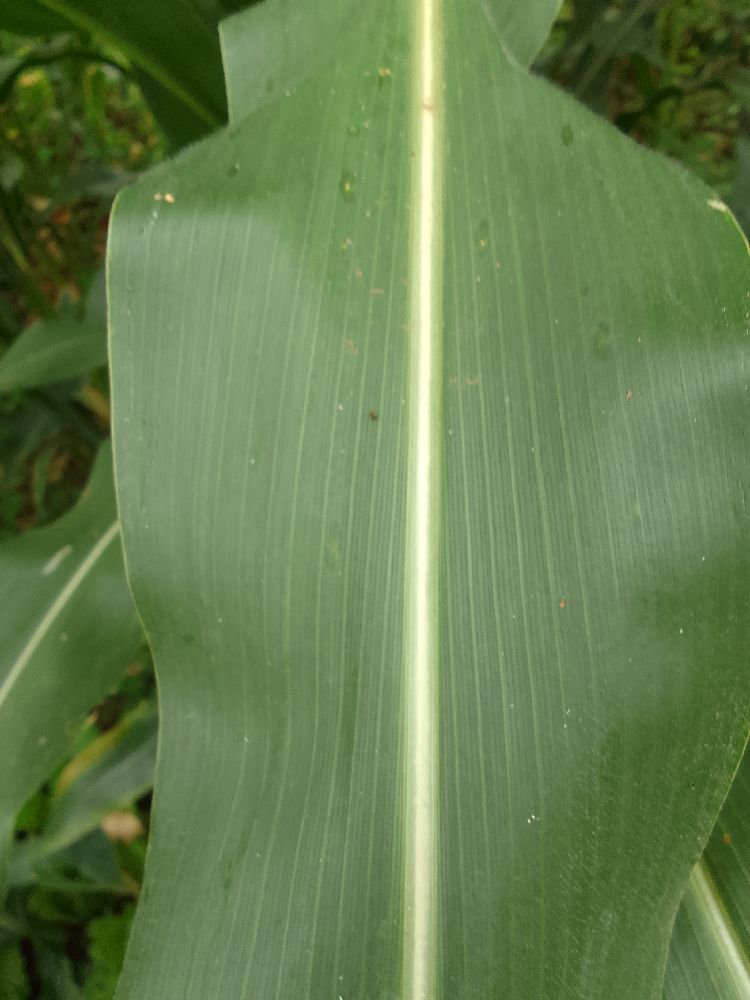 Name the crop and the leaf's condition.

maize, healthy
